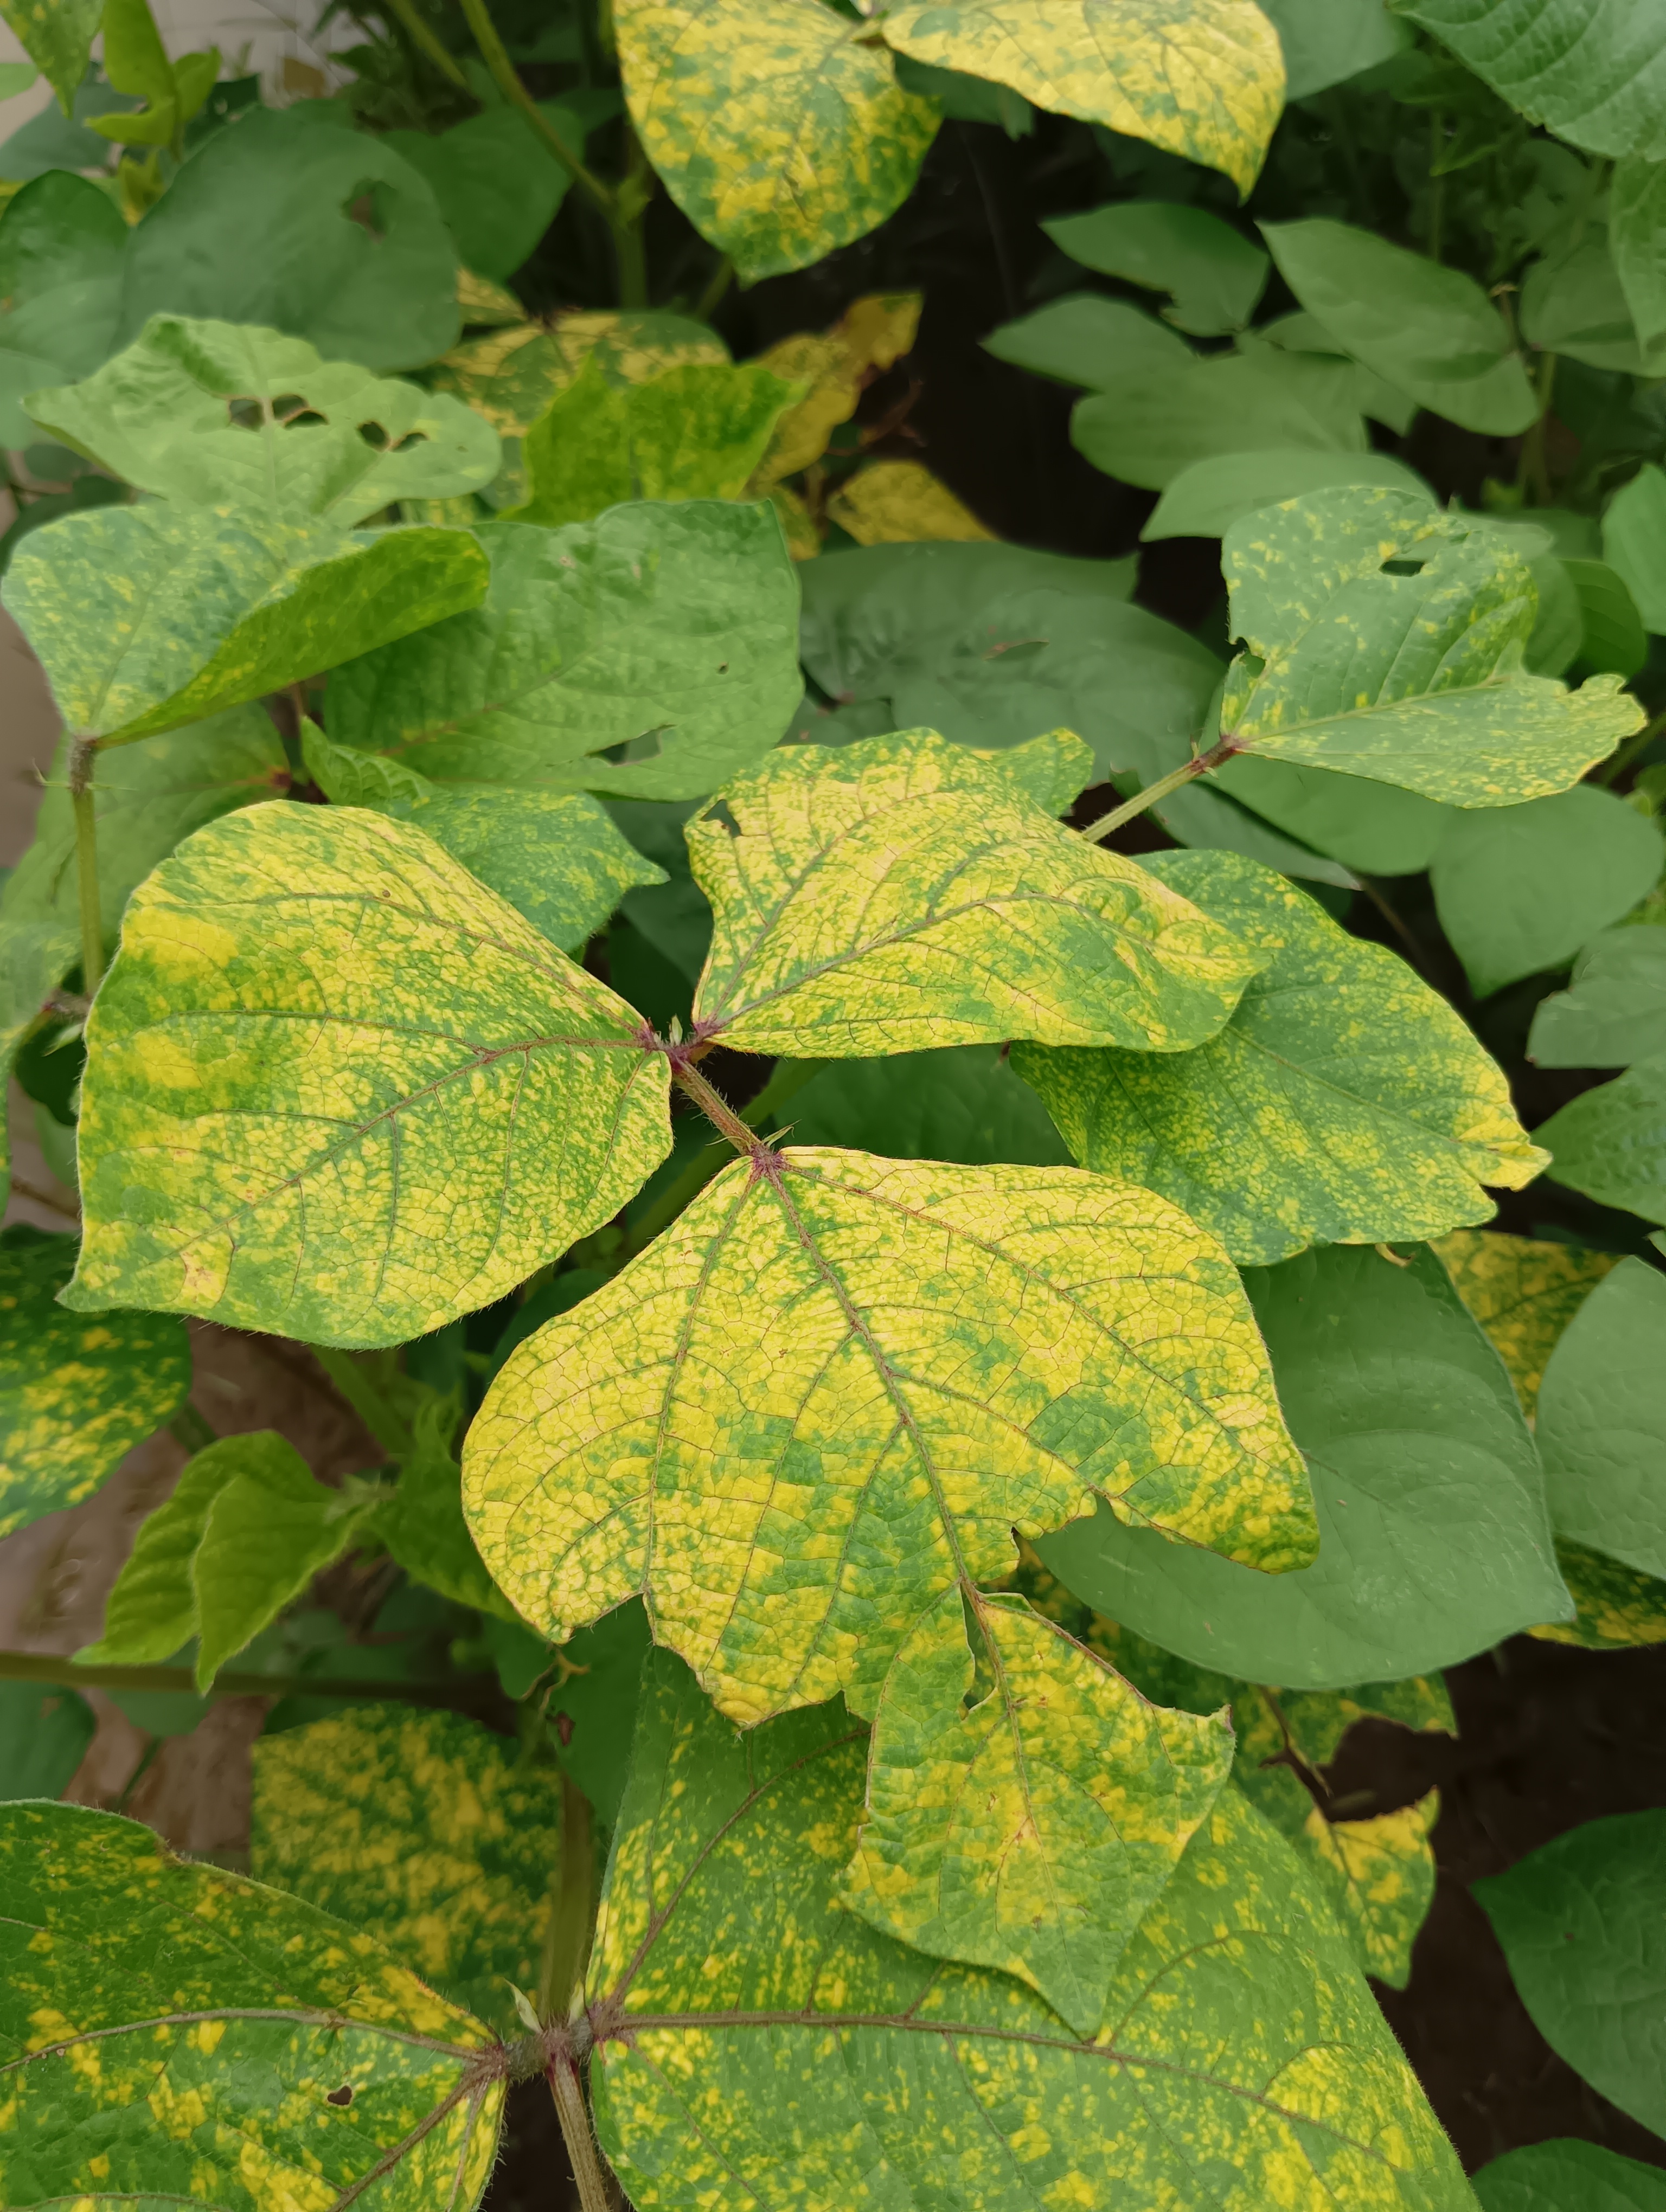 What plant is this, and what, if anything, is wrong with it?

mungbean, yellow mosaic
